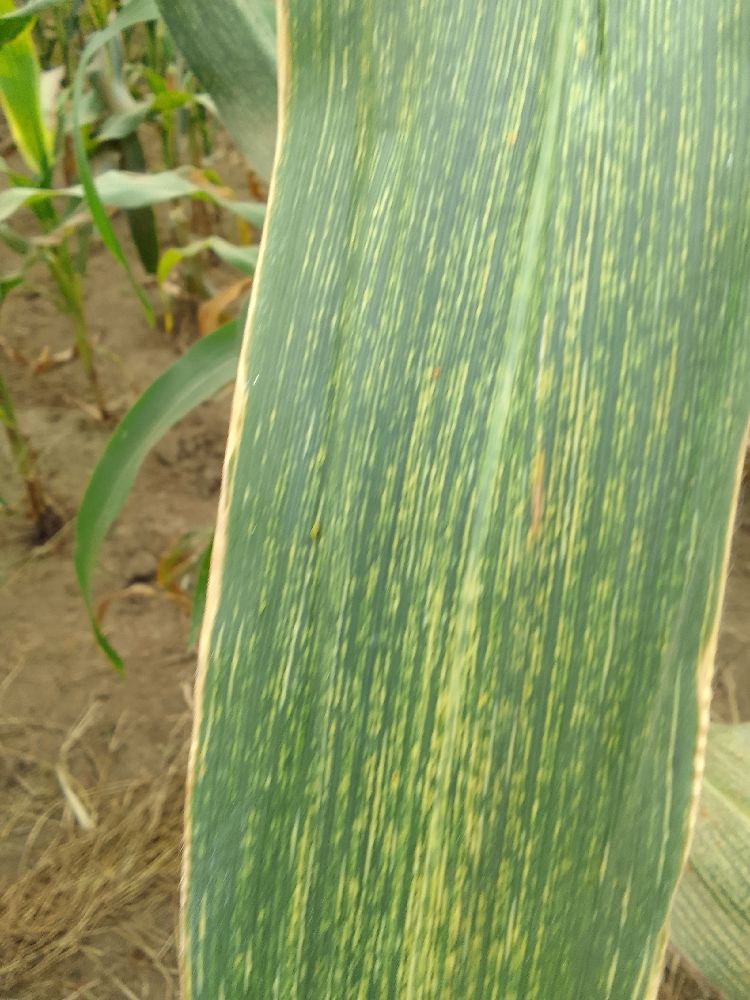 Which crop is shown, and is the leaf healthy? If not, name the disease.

maize, maize streak virus
